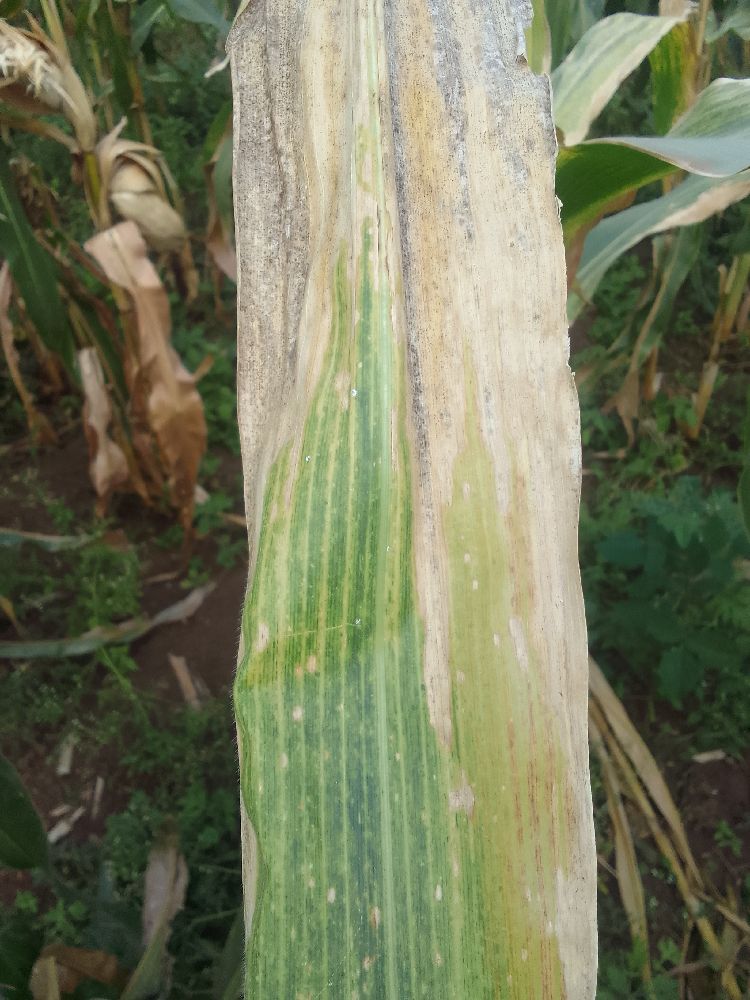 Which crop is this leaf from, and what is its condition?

maize, maize lethal necrosis
